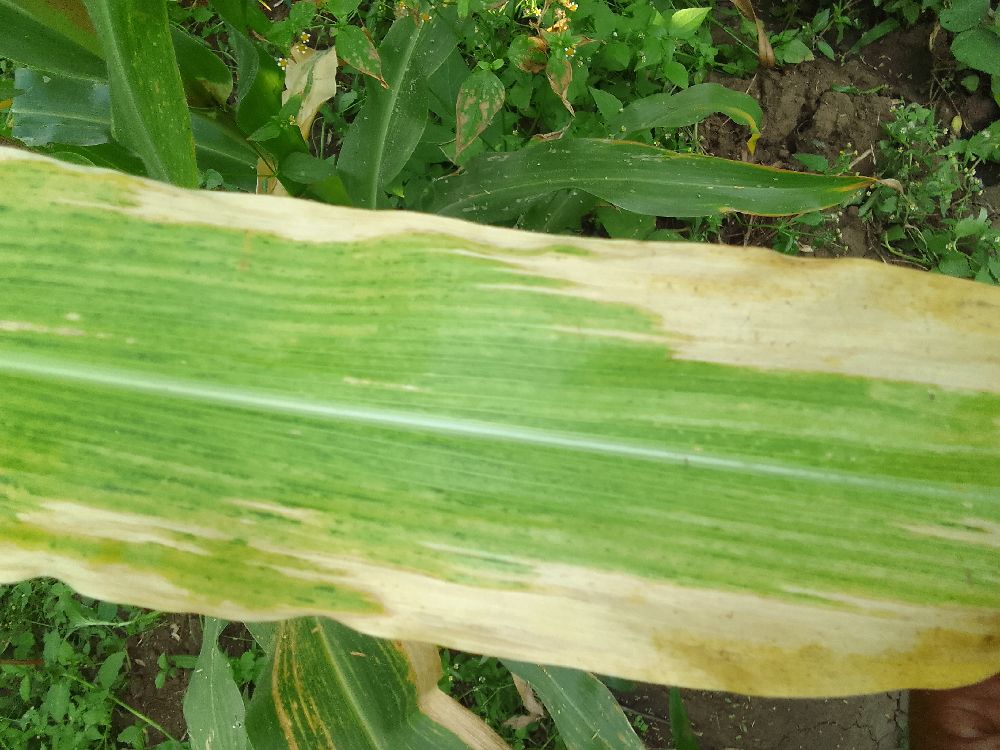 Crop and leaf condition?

maize, maize lethal necrosis
